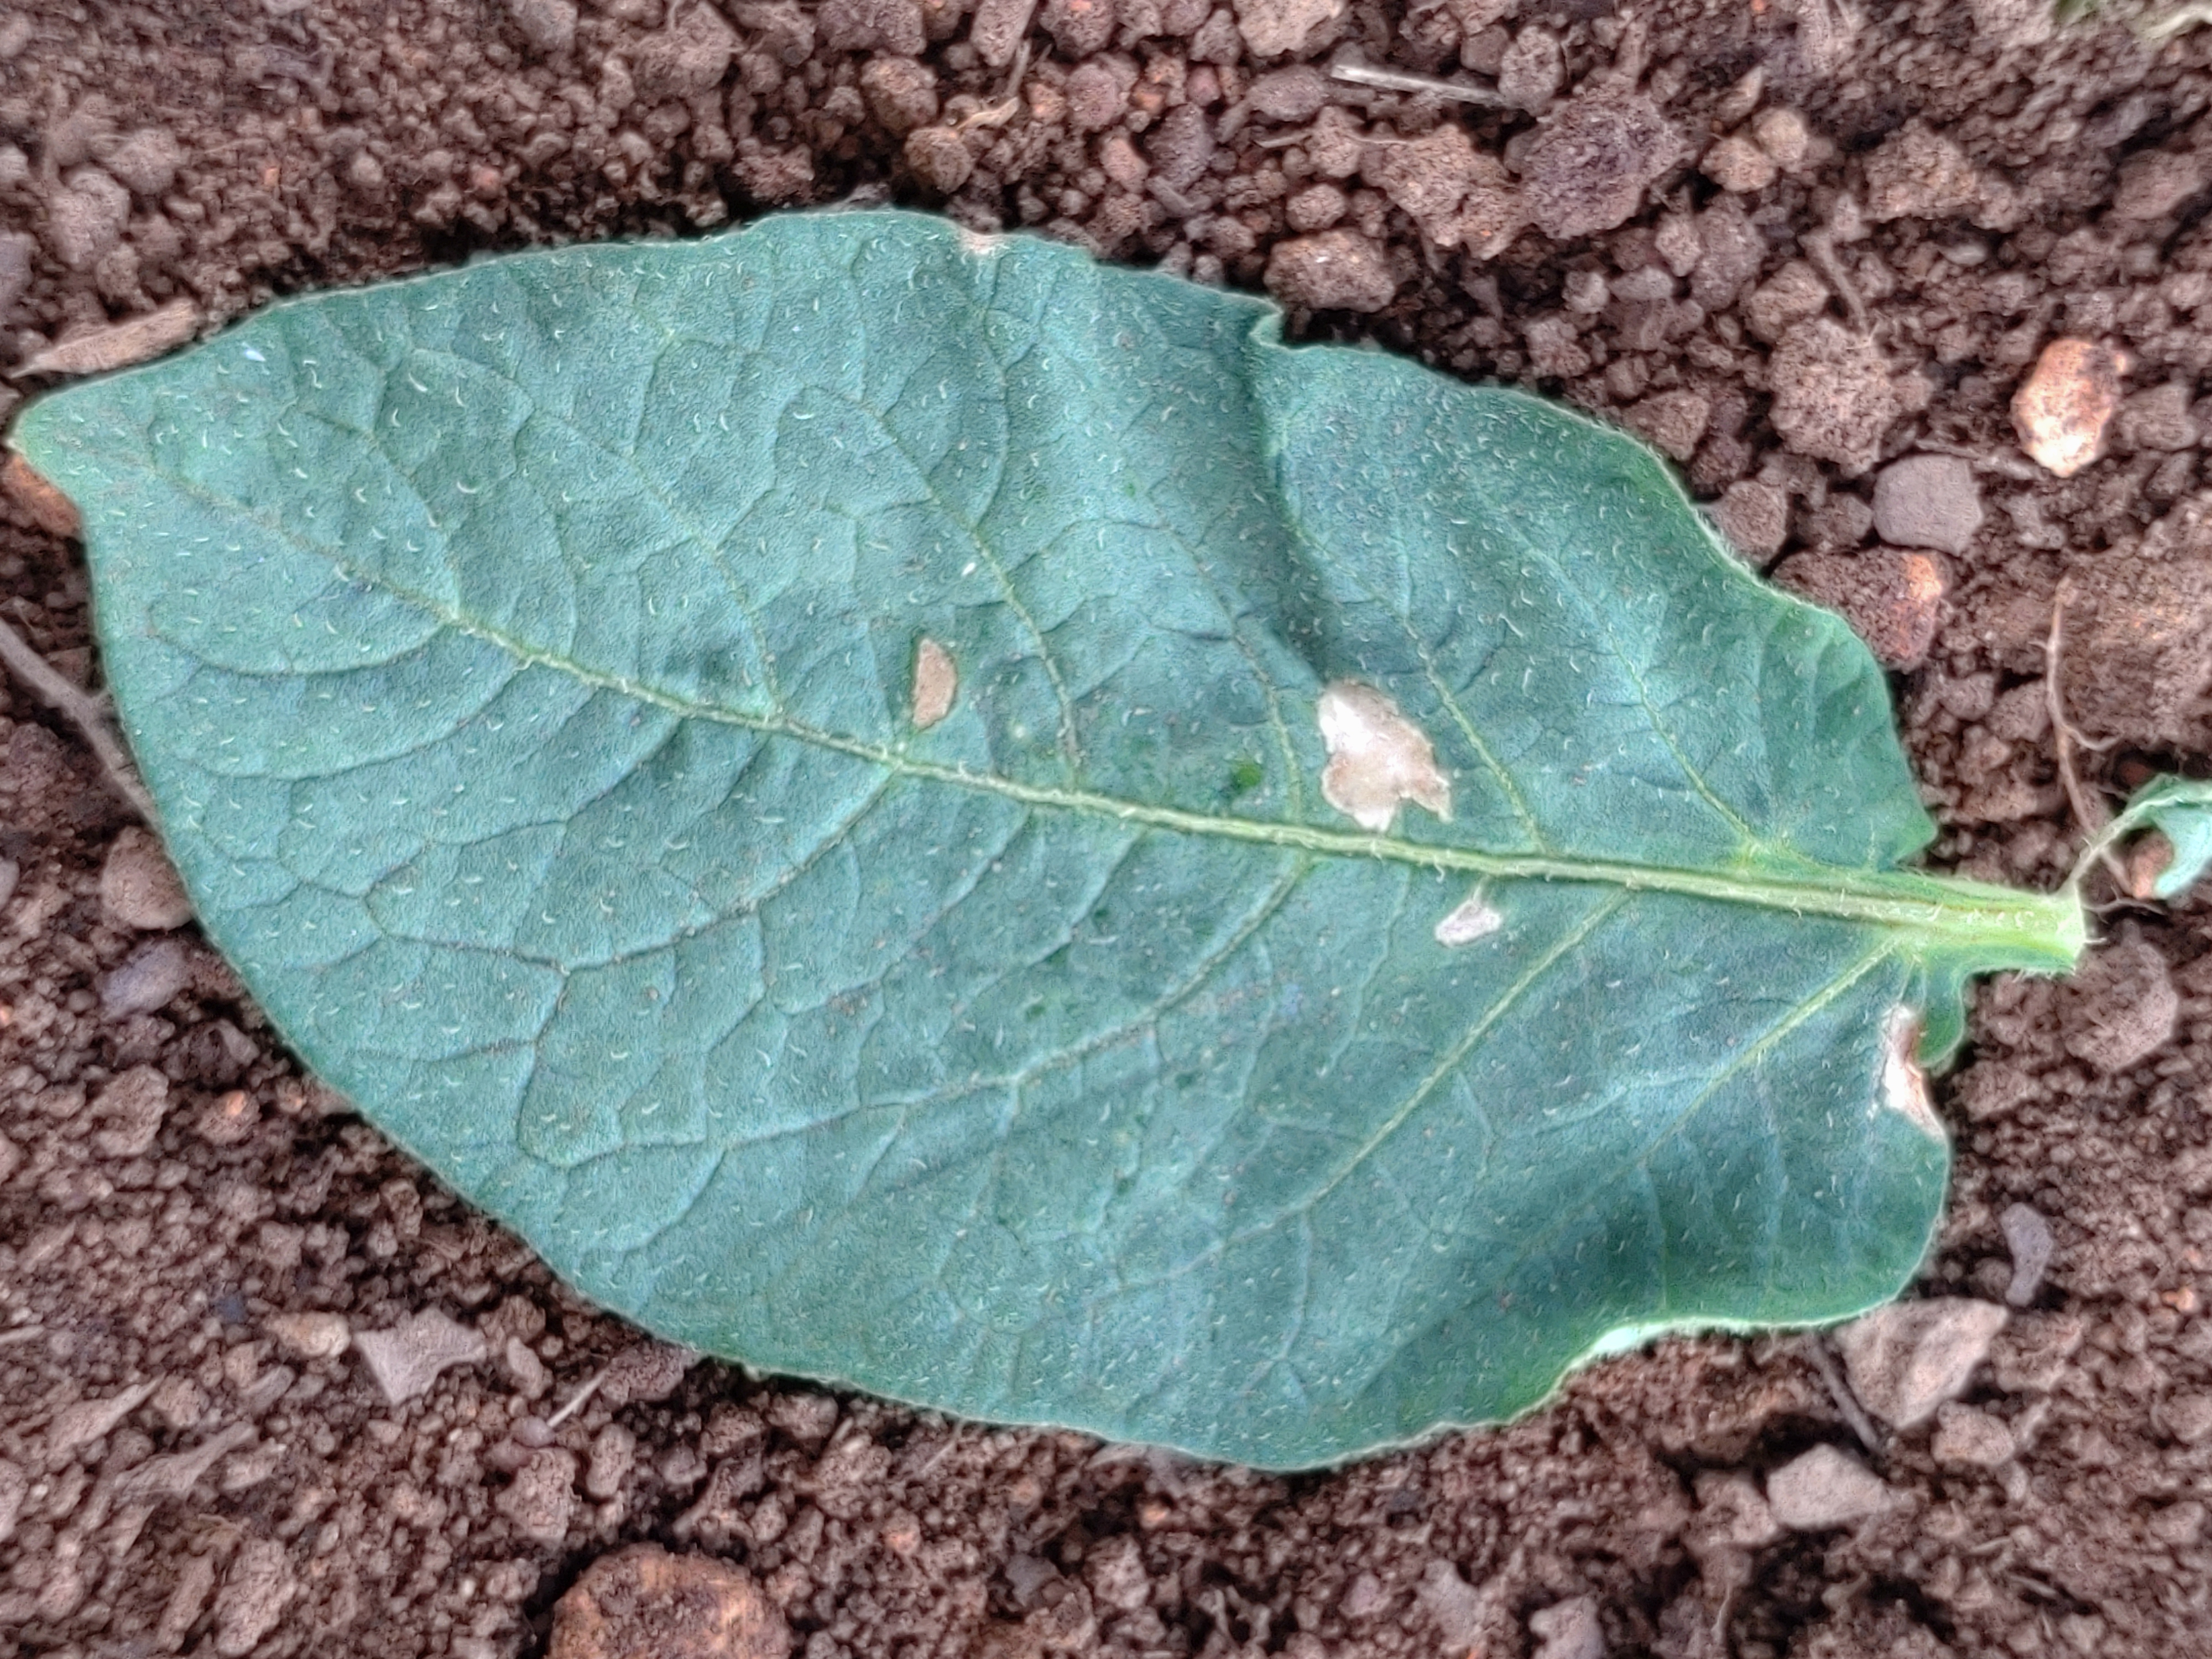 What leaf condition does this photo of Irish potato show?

early blight
